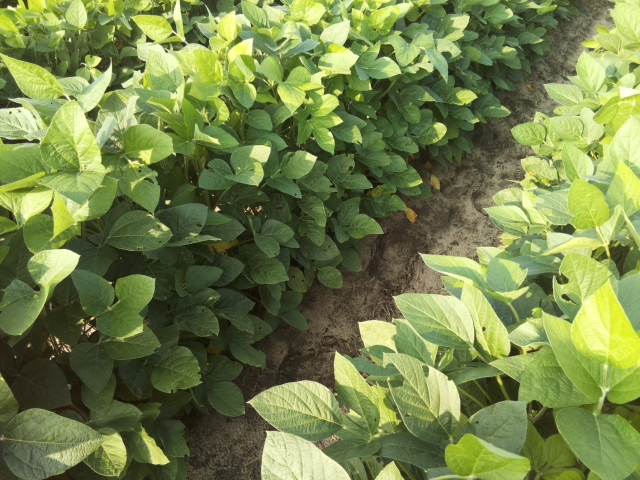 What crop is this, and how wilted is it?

soybean, leaves with no wilting
